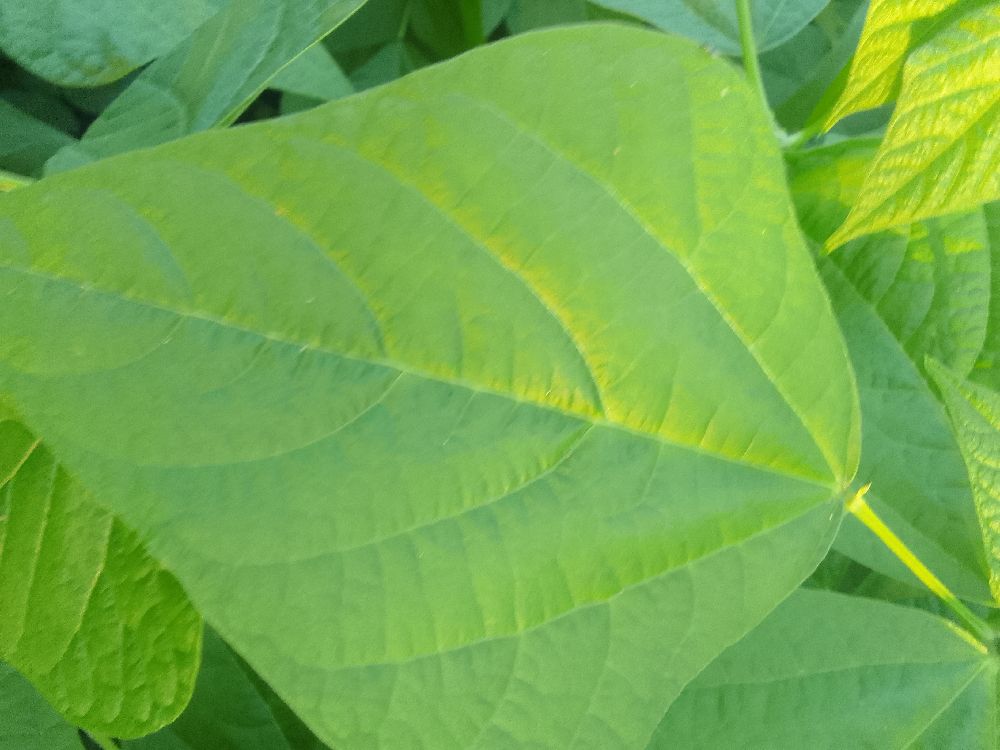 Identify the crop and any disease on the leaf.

common bean, healthy
